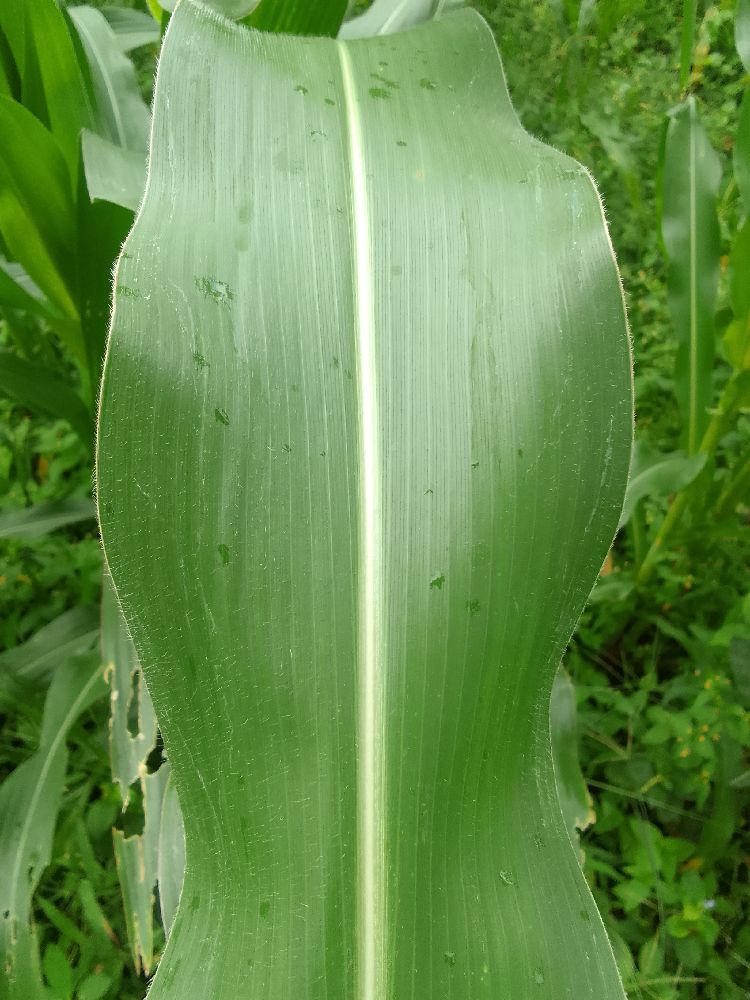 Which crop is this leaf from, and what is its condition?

maize, healthy
